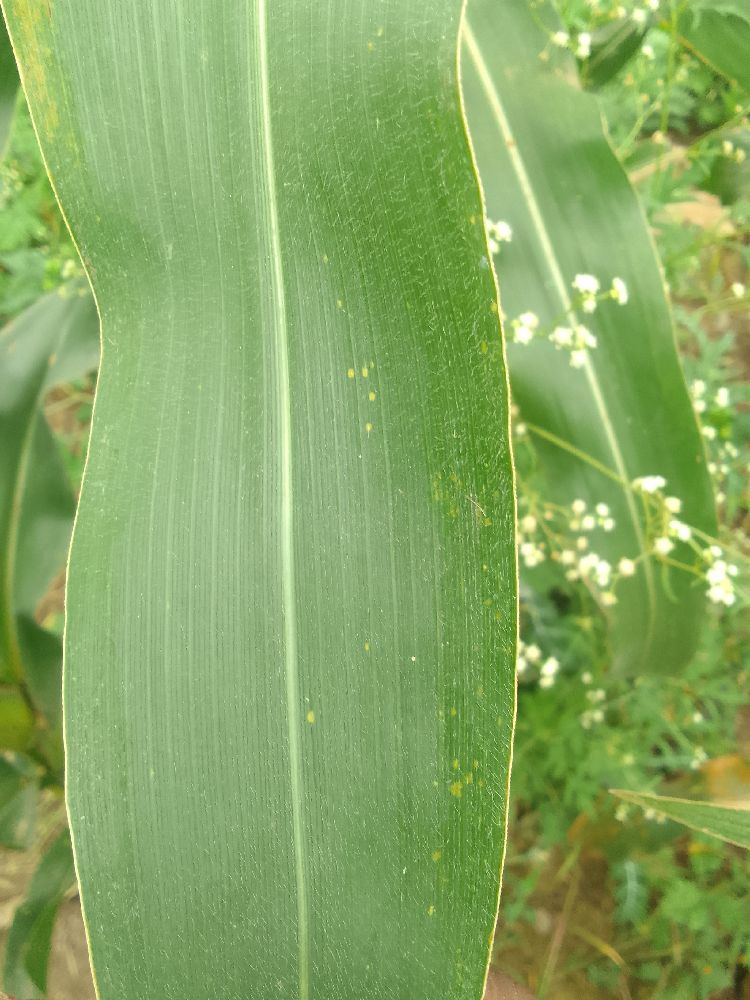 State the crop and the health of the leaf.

maize, healthy
